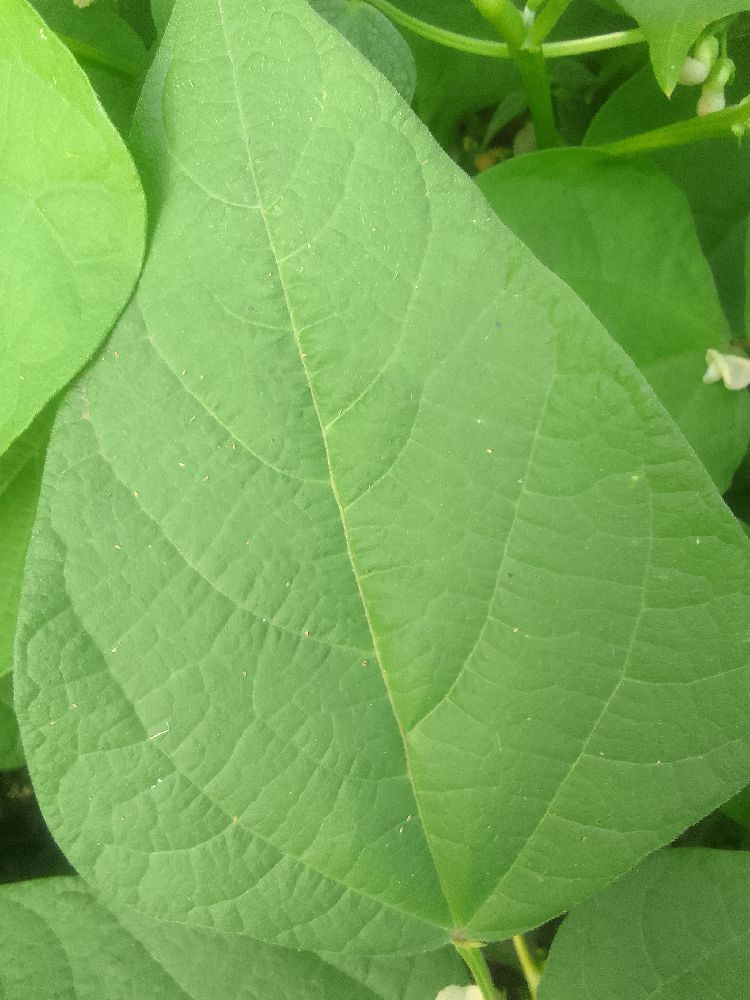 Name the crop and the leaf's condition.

common bean, healthy
